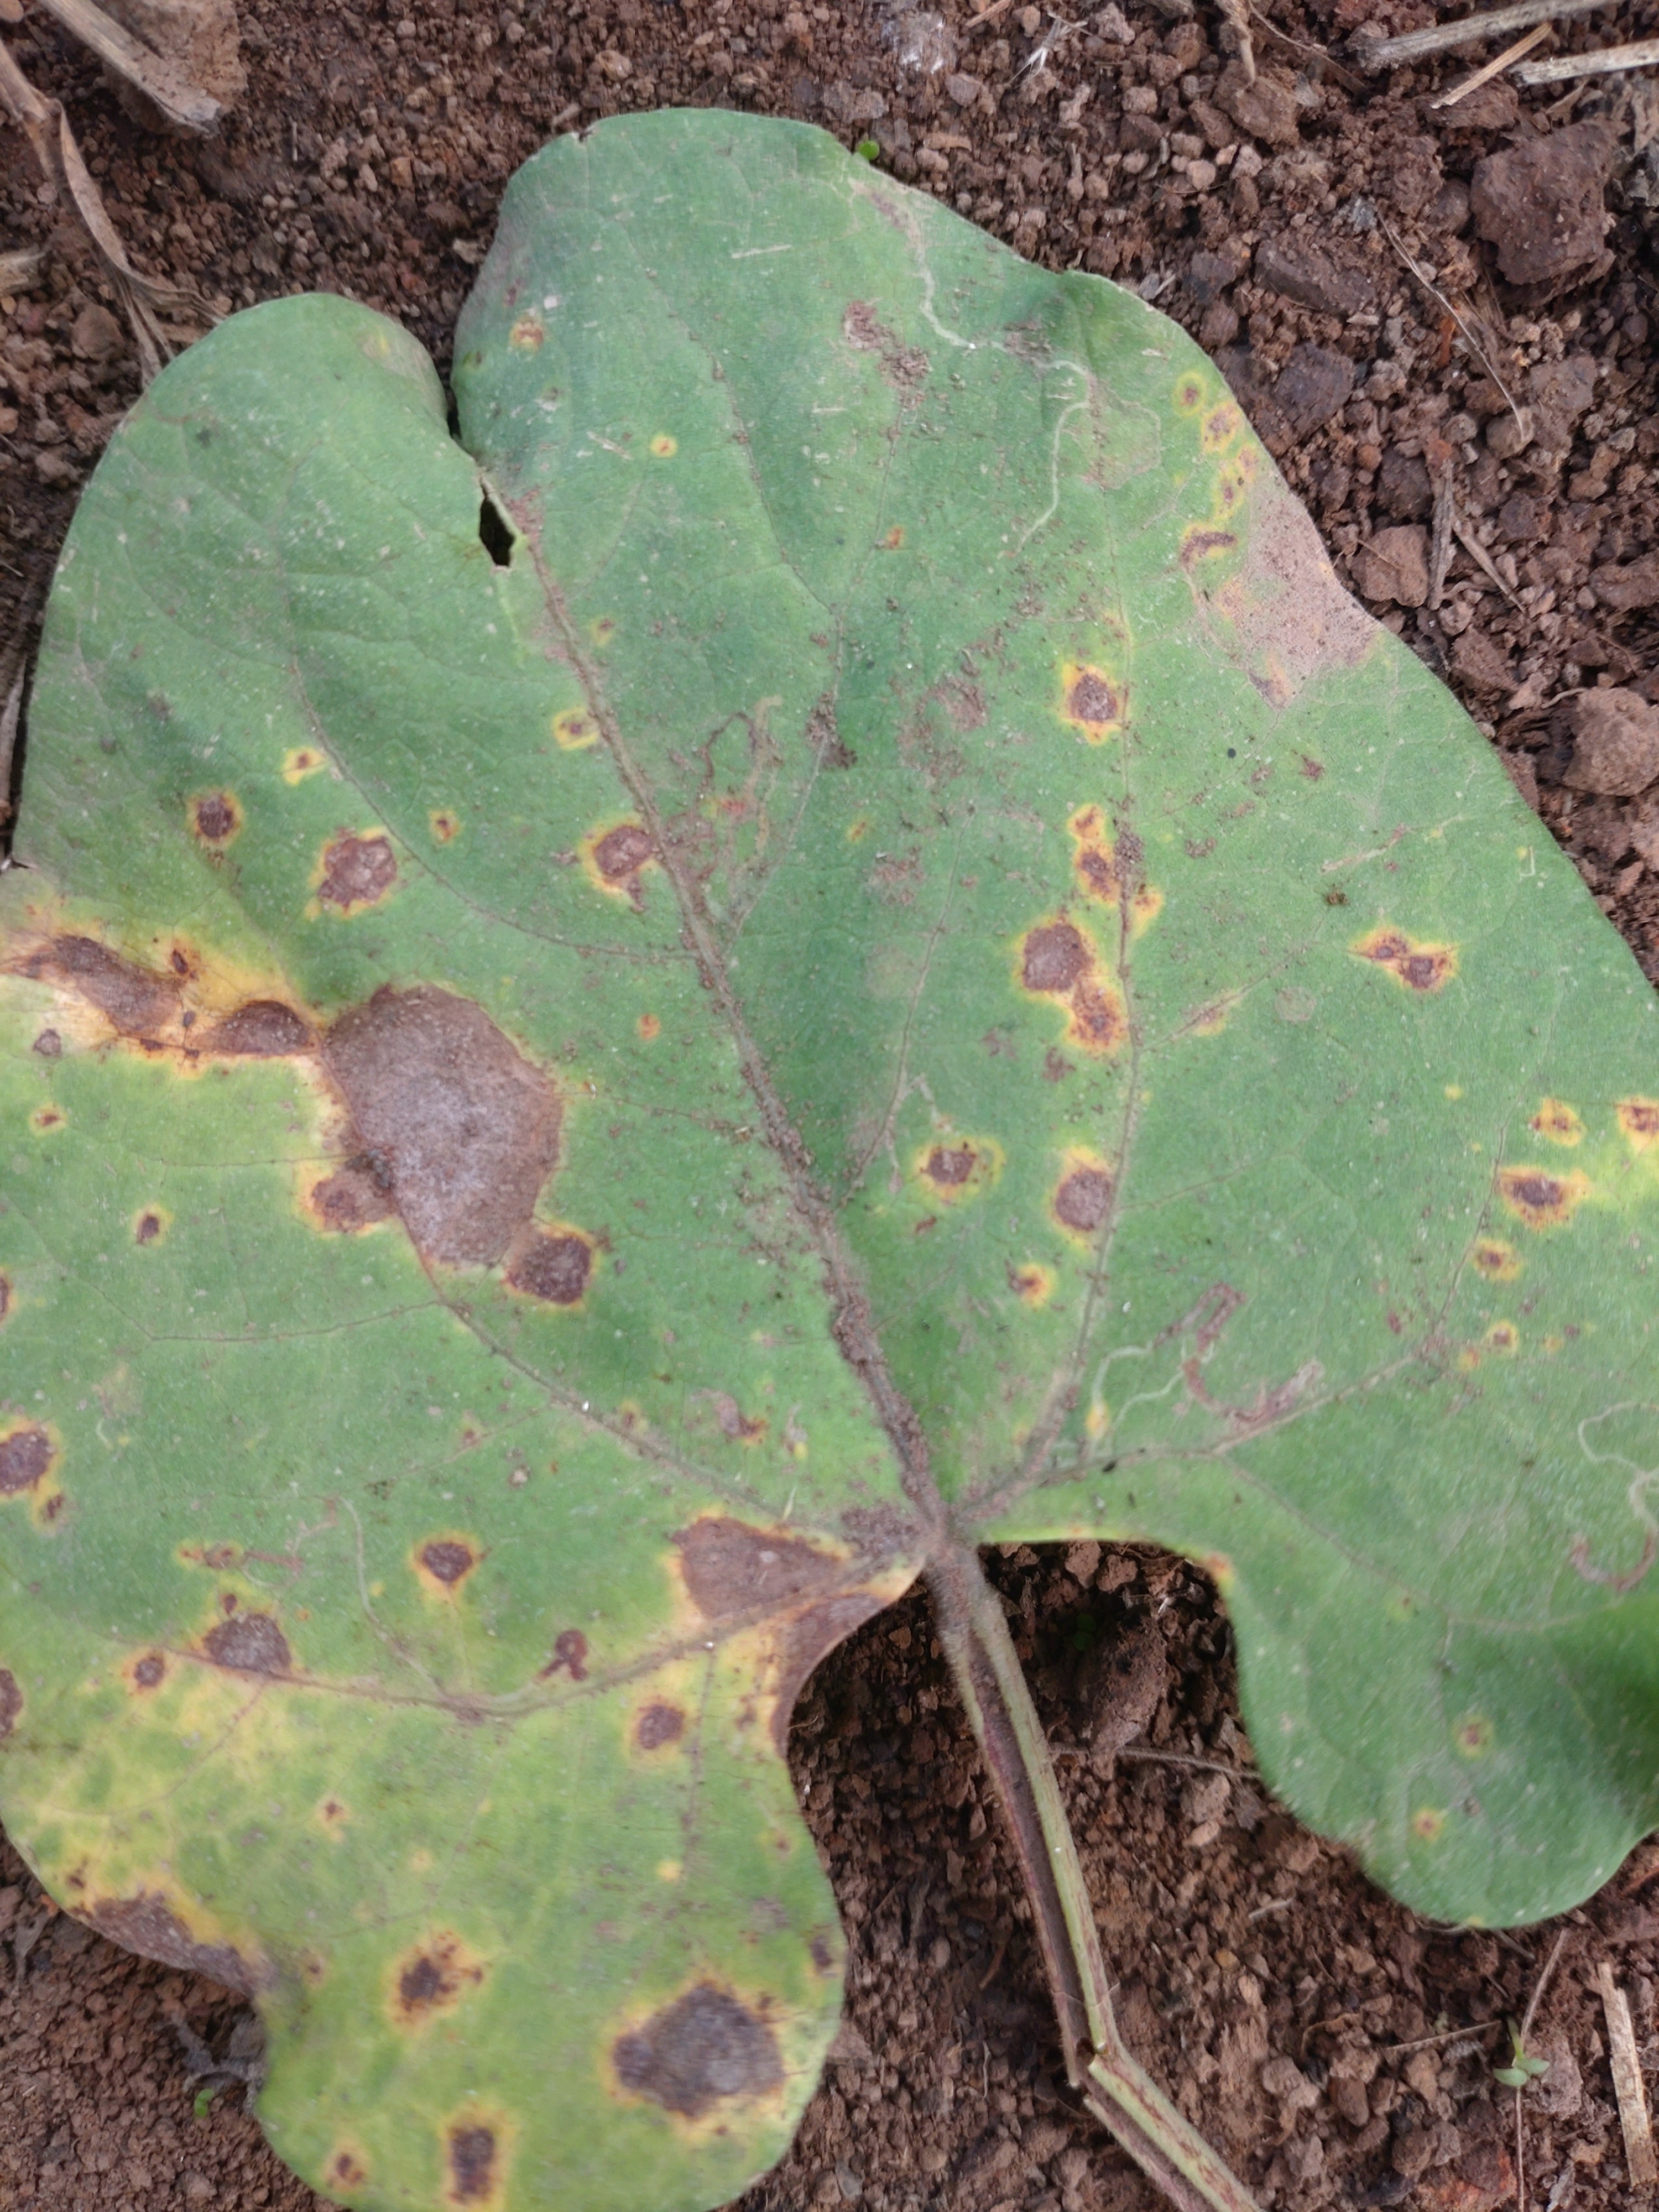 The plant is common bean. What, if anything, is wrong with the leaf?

rust
